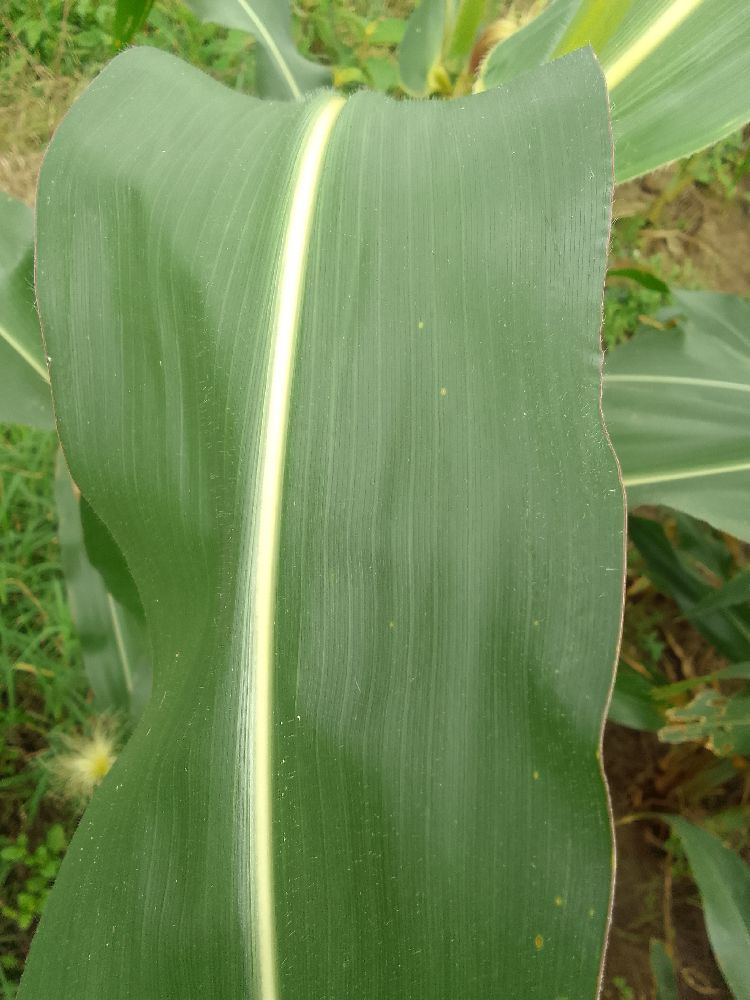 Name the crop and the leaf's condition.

maize, healthy
